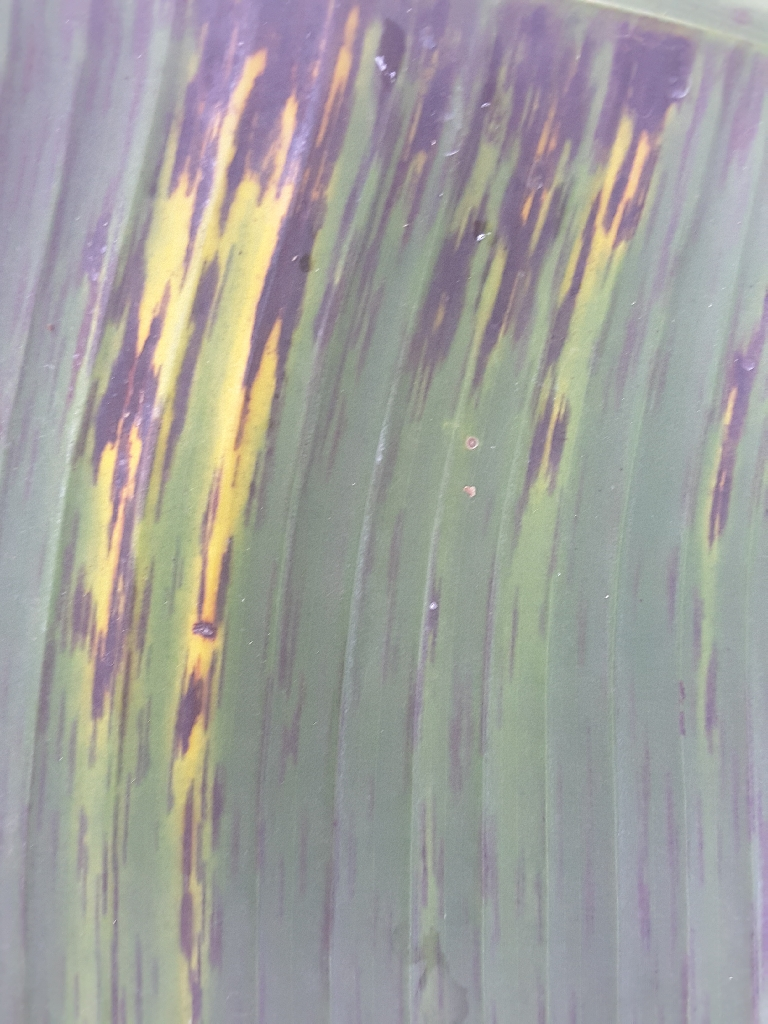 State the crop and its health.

banana, black sigatoka
